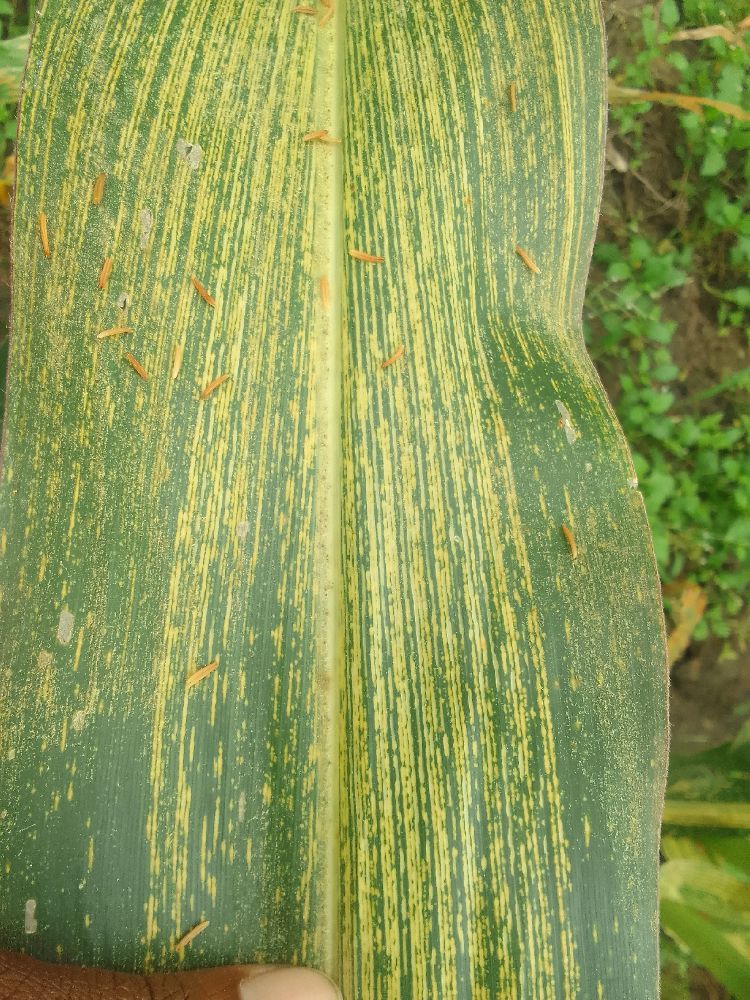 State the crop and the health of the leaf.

maize, maize streak virus
